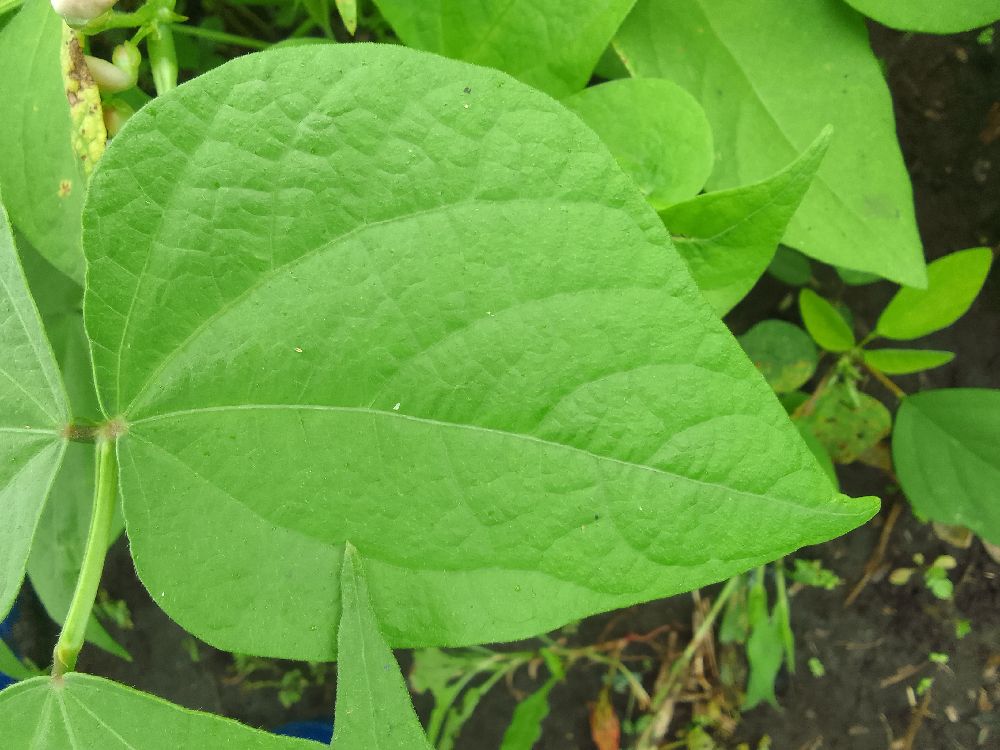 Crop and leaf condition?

common bean, healthy
